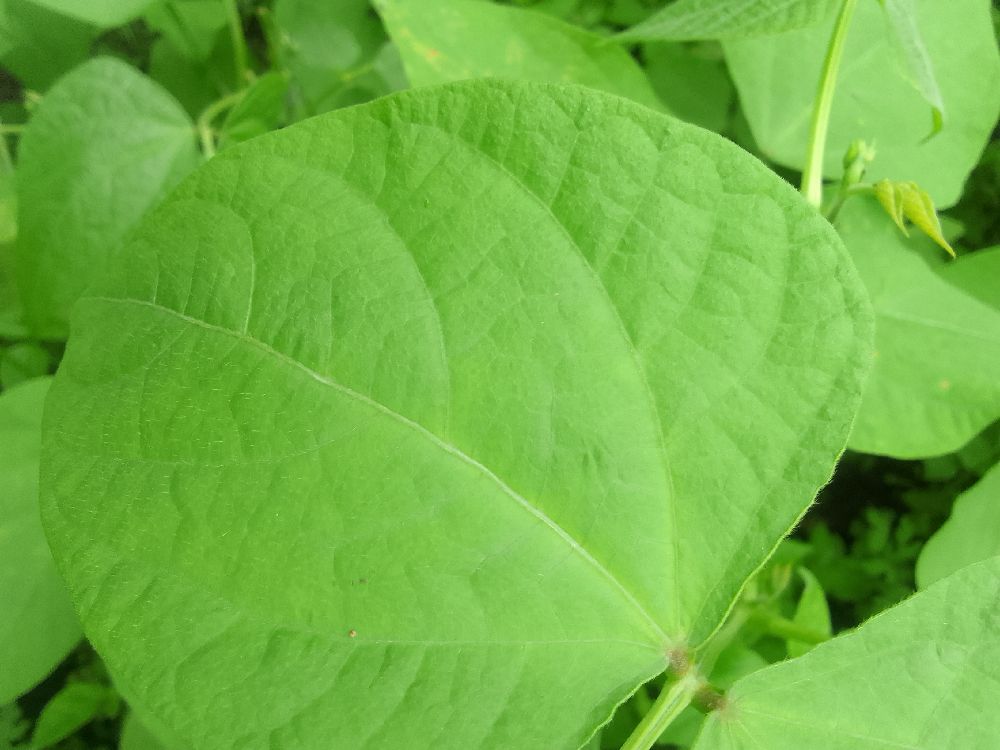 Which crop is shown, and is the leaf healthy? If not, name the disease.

common bean, healthy
